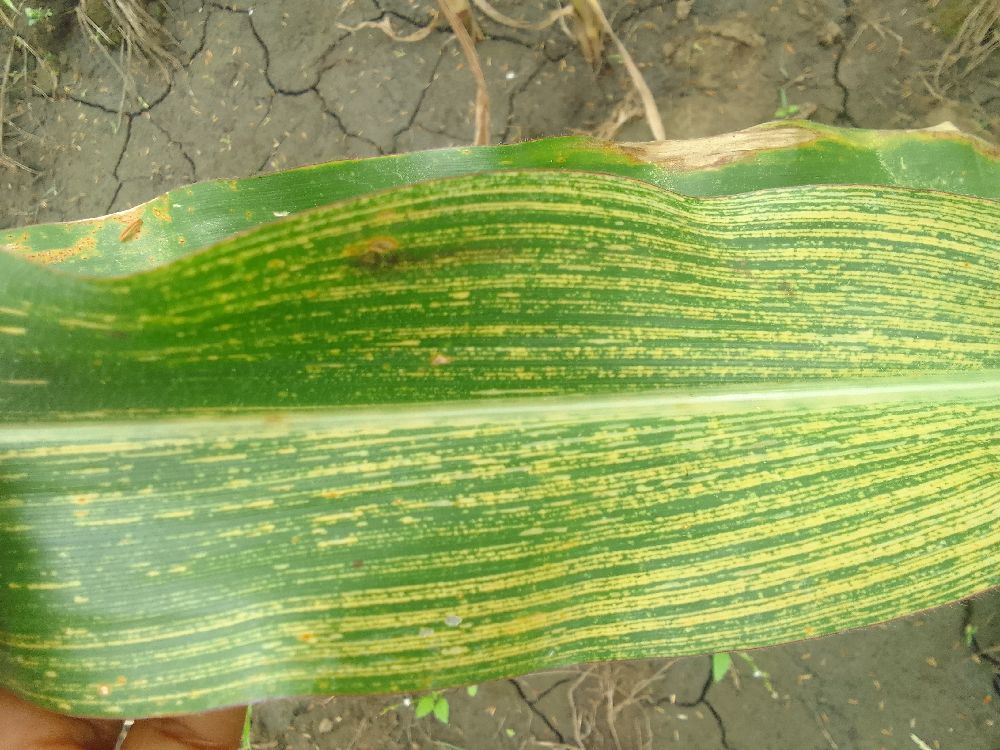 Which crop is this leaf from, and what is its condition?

maize, maize streak virus
